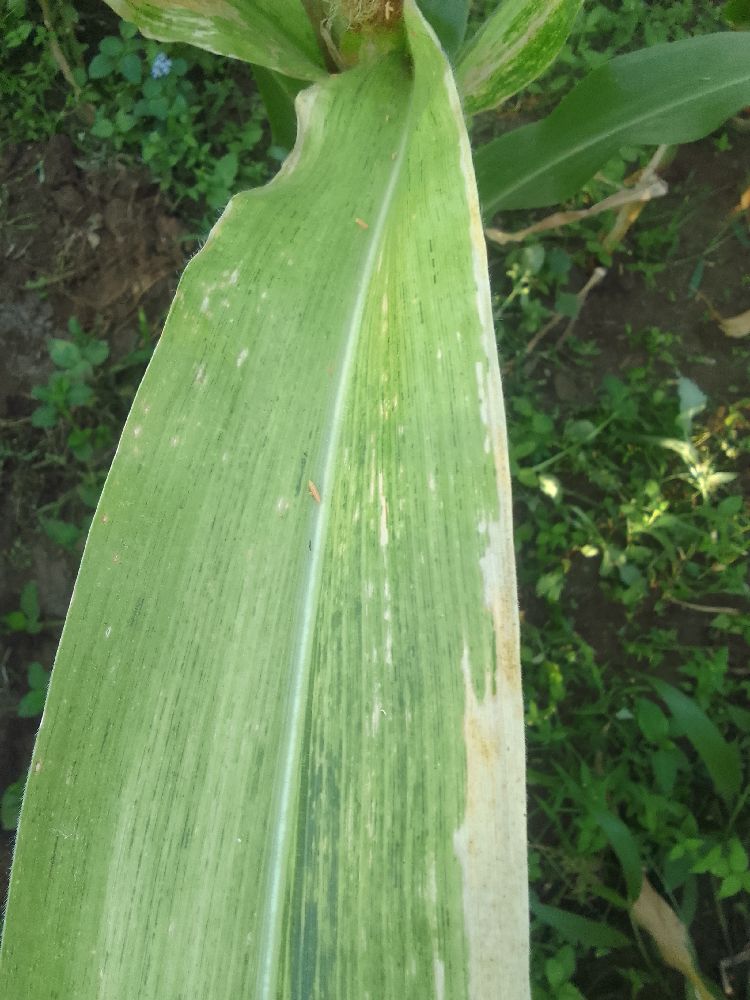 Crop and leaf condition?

maize, maize lethal necrosis
